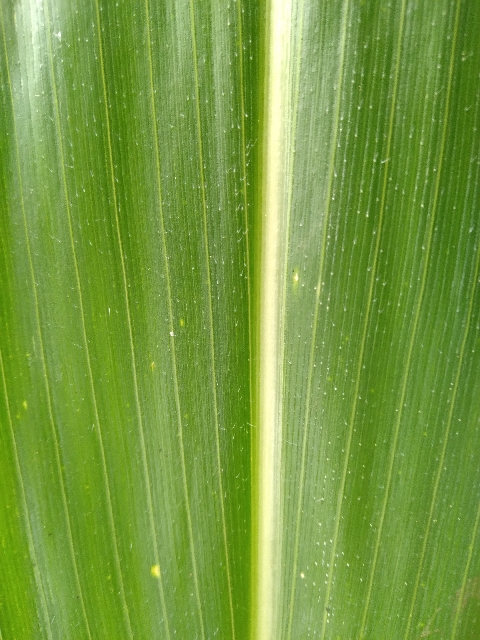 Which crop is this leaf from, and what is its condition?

maize, healthy
